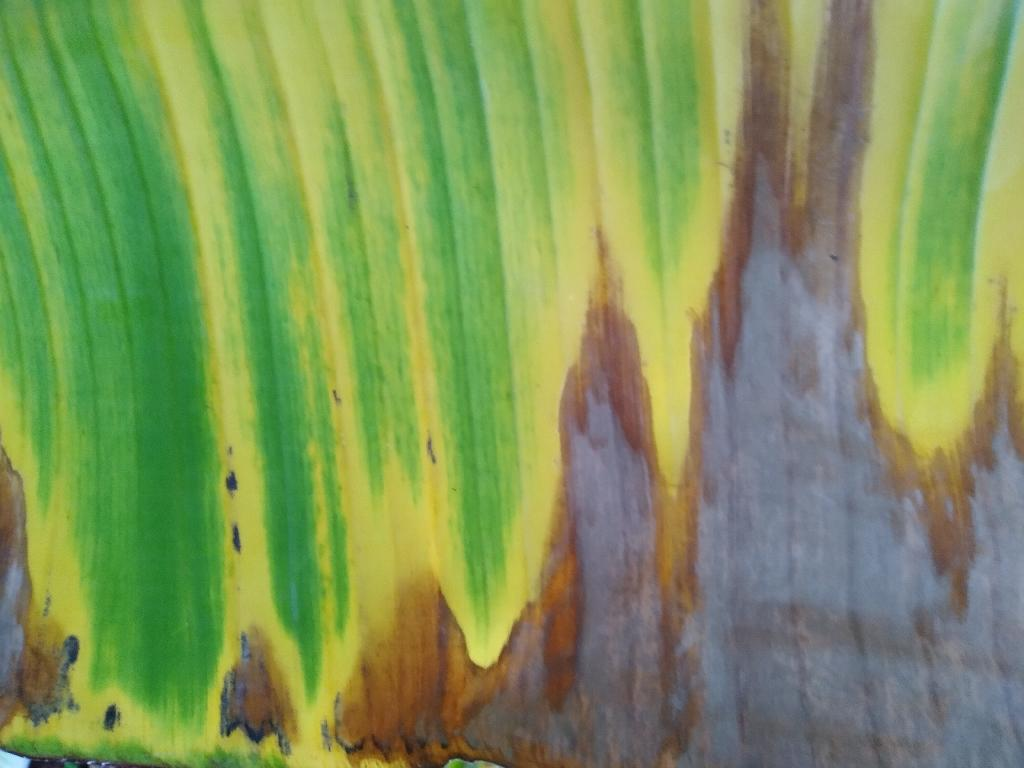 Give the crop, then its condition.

banana, fusarium wilt race 1
